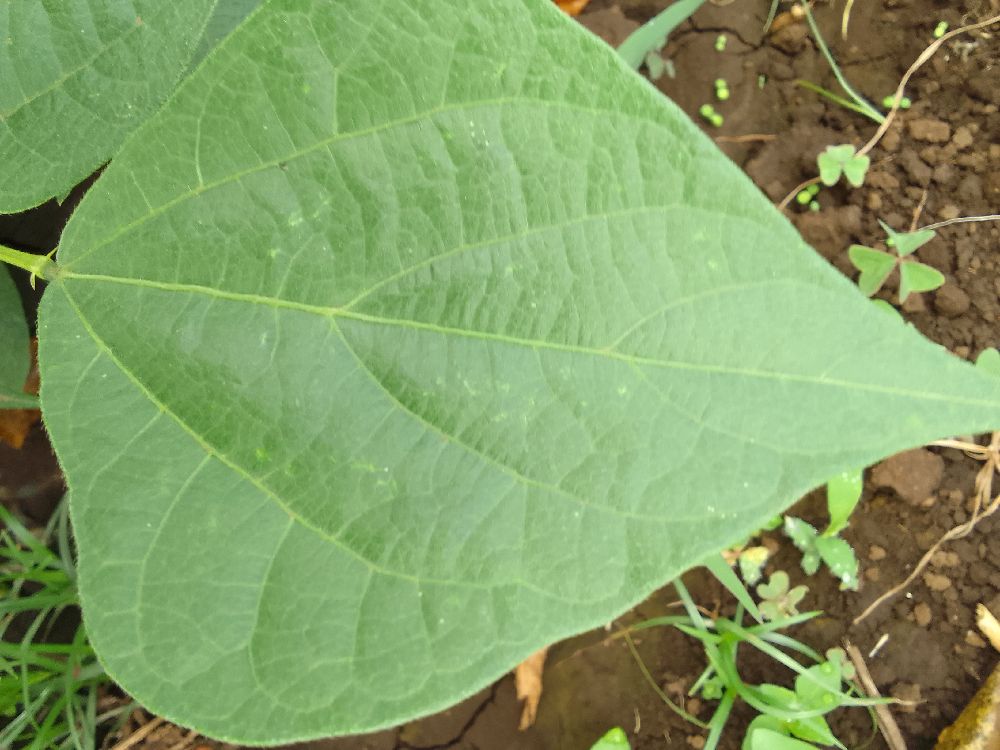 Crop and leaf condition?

common bean, healthy
